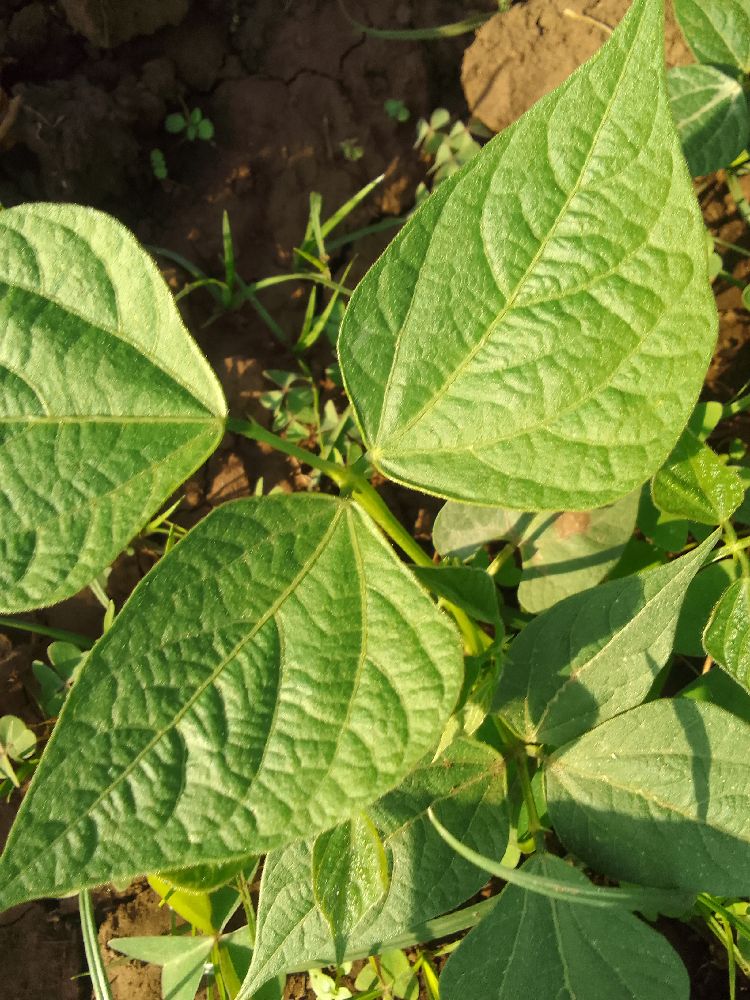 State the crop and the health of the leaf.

common bean, healthy
